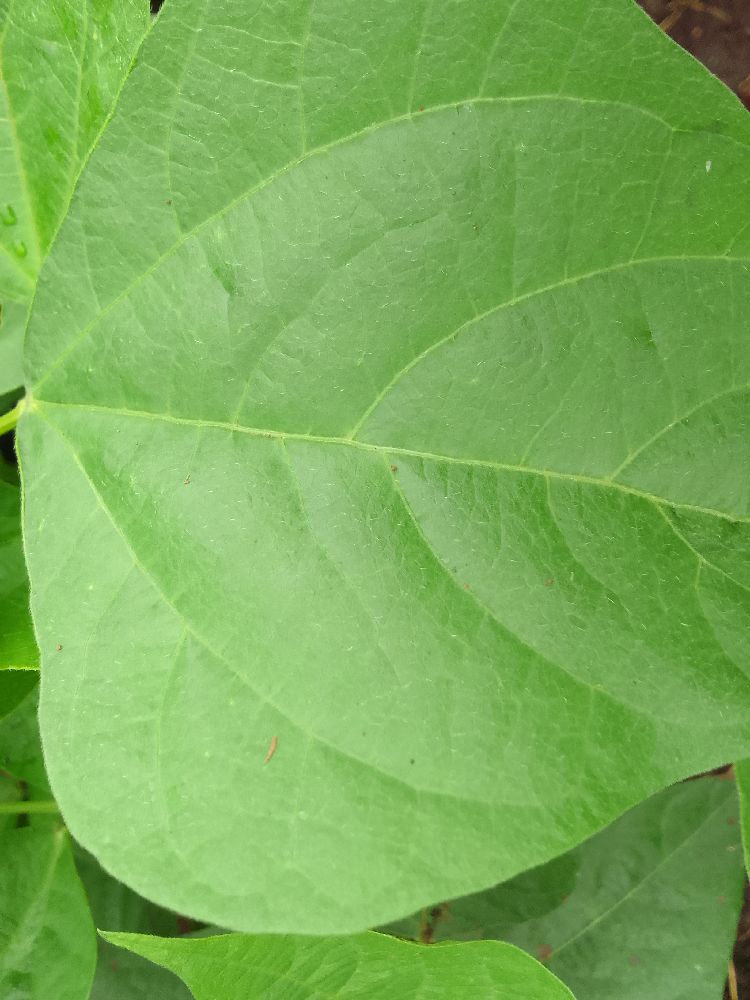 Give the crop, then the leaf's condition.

common bean, healthy
